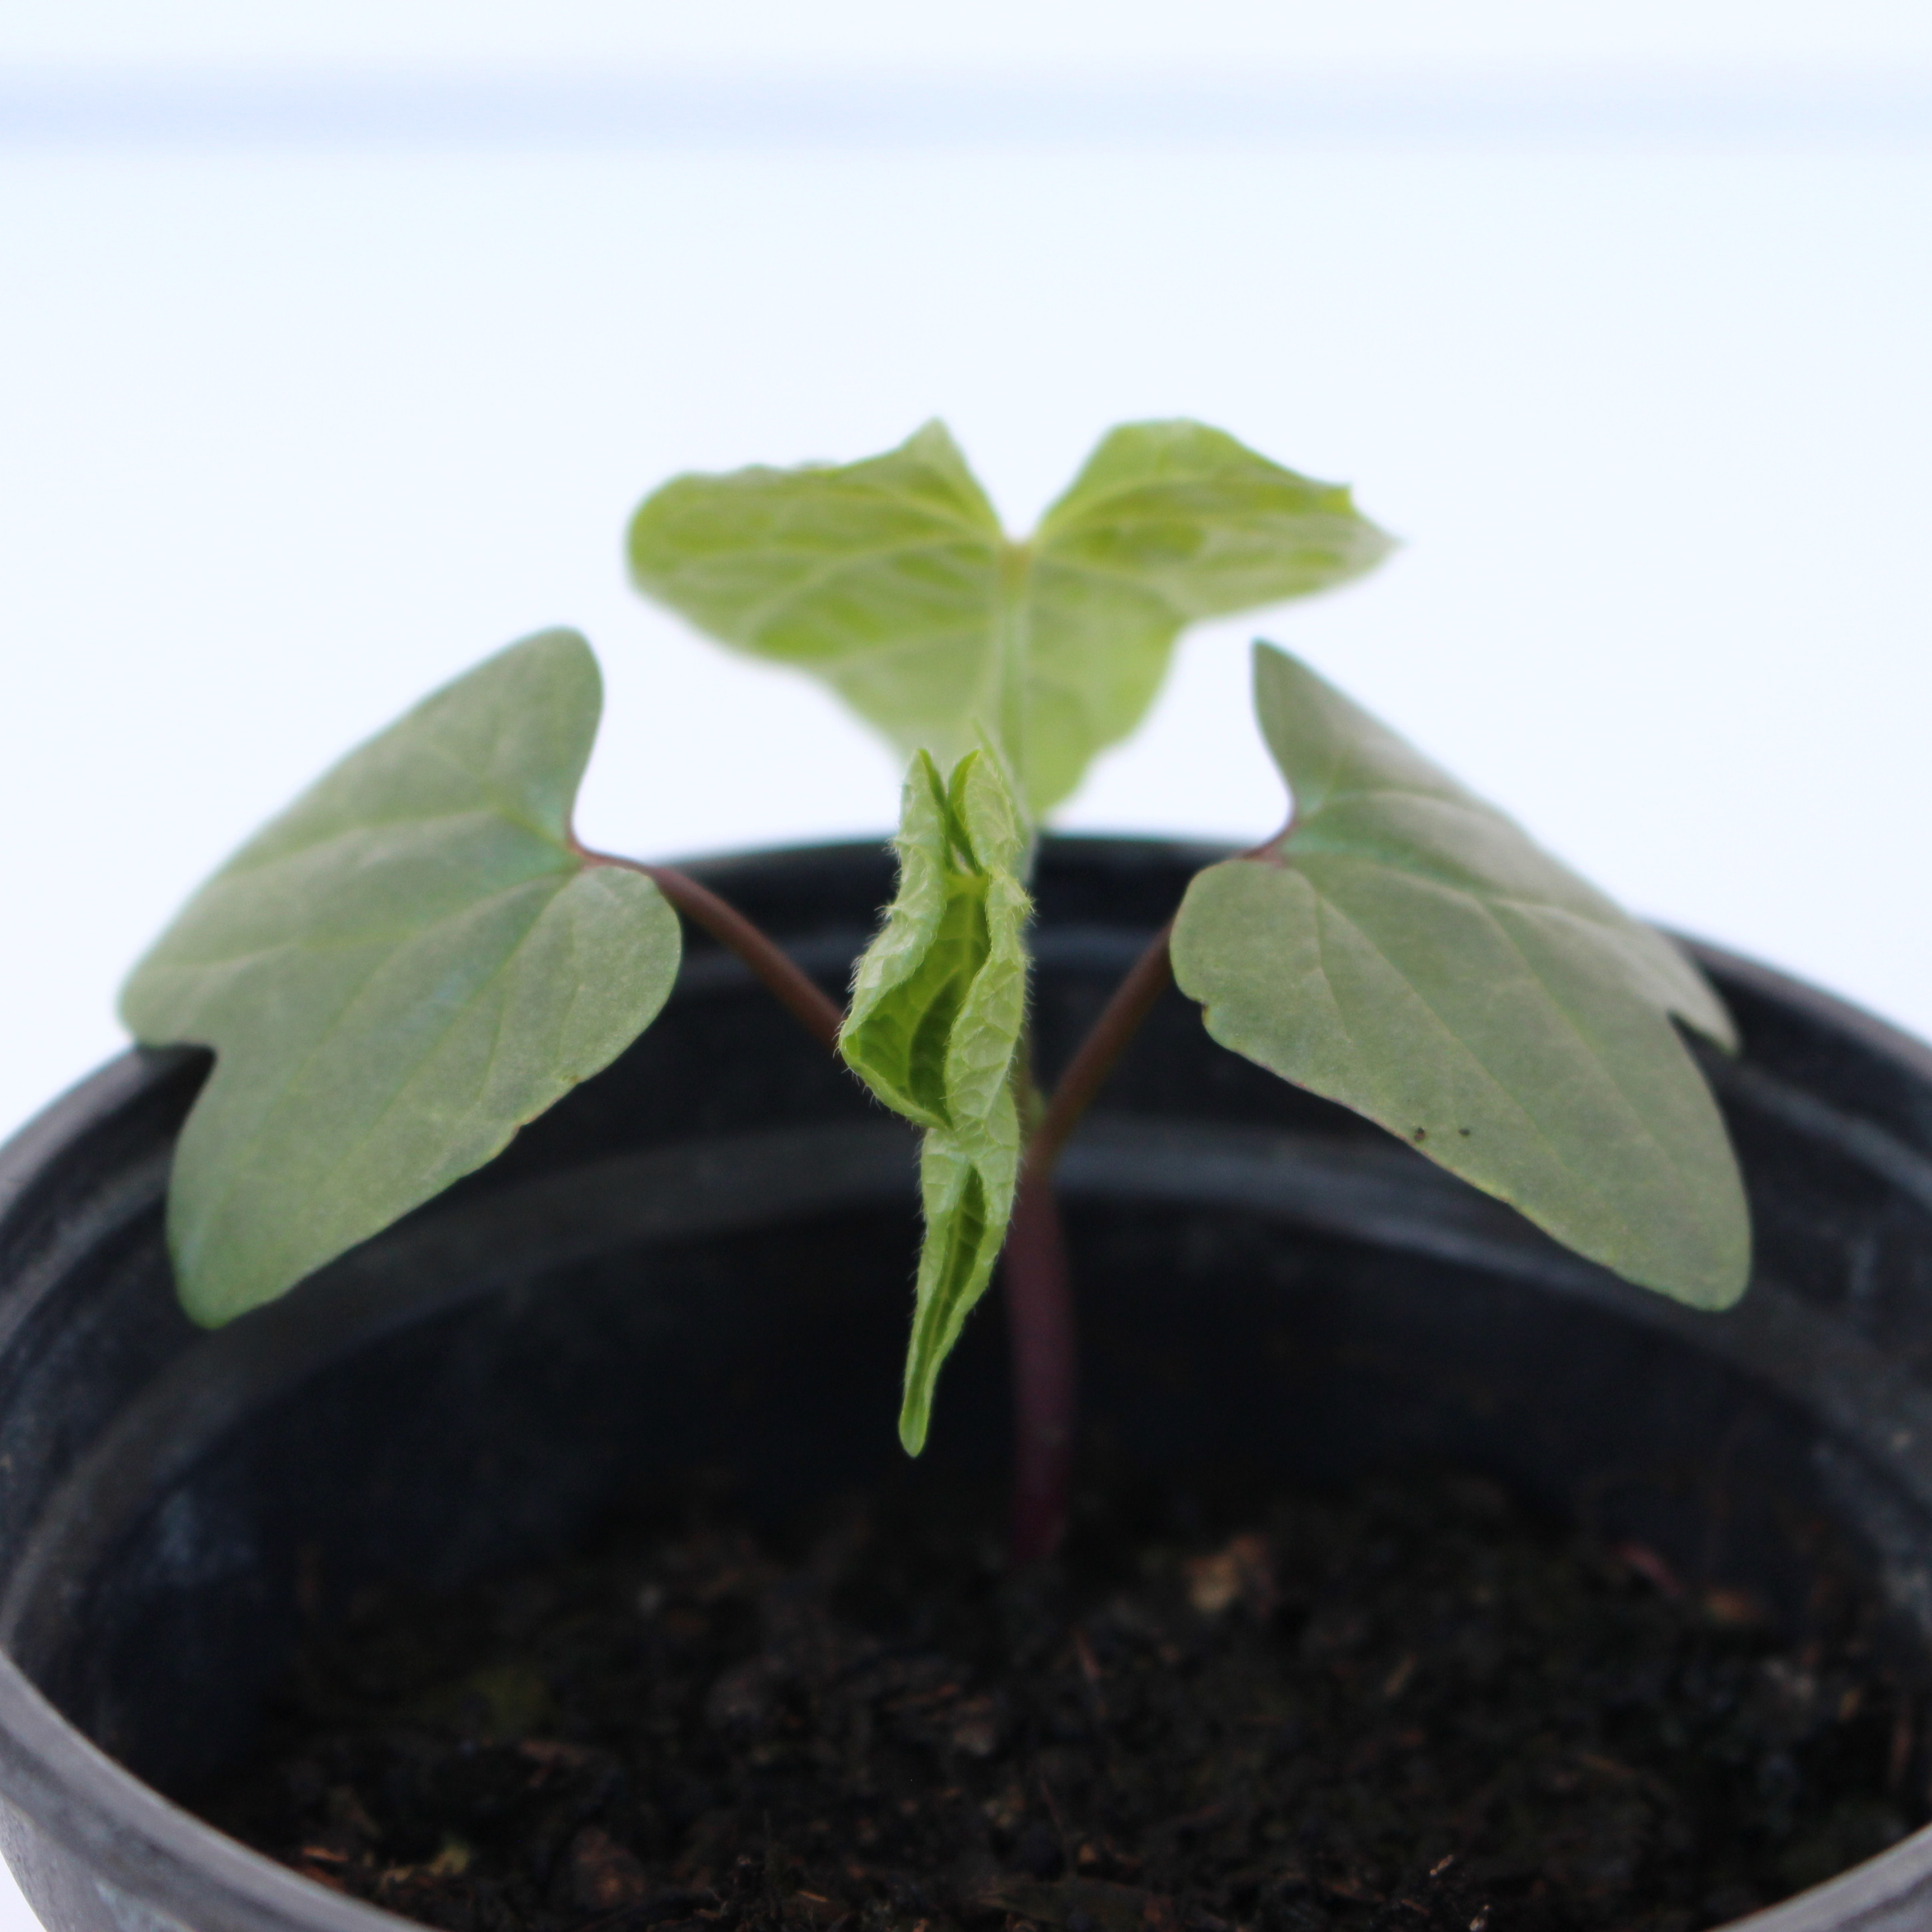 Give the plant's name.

Convolvulus arvensis
